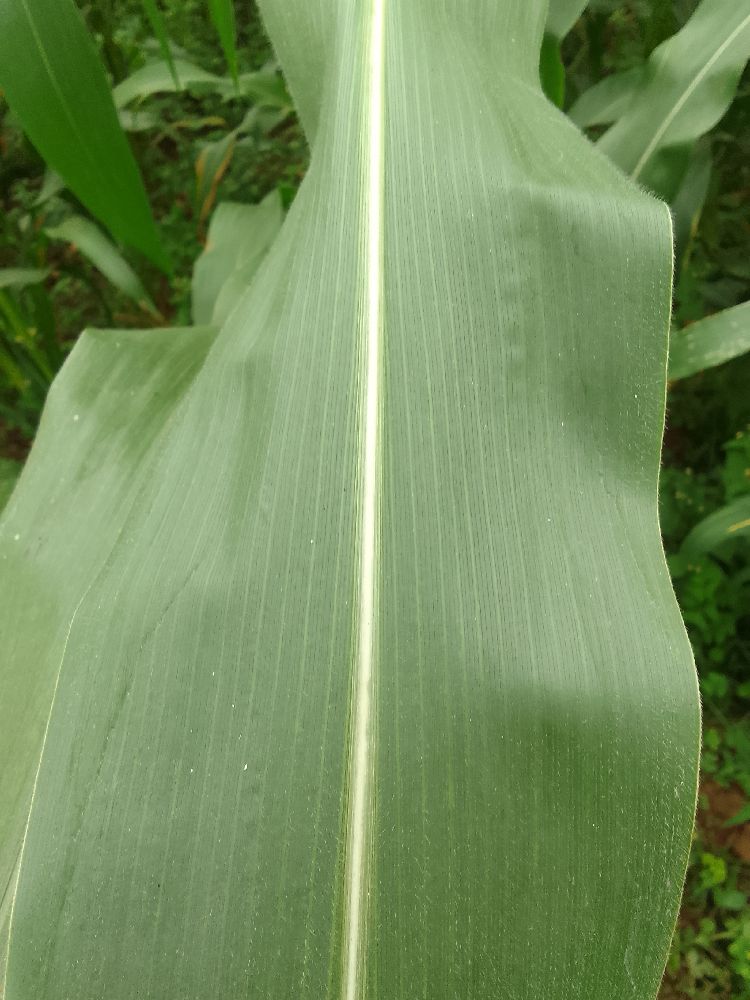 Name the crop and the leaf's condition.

maize, healthy
